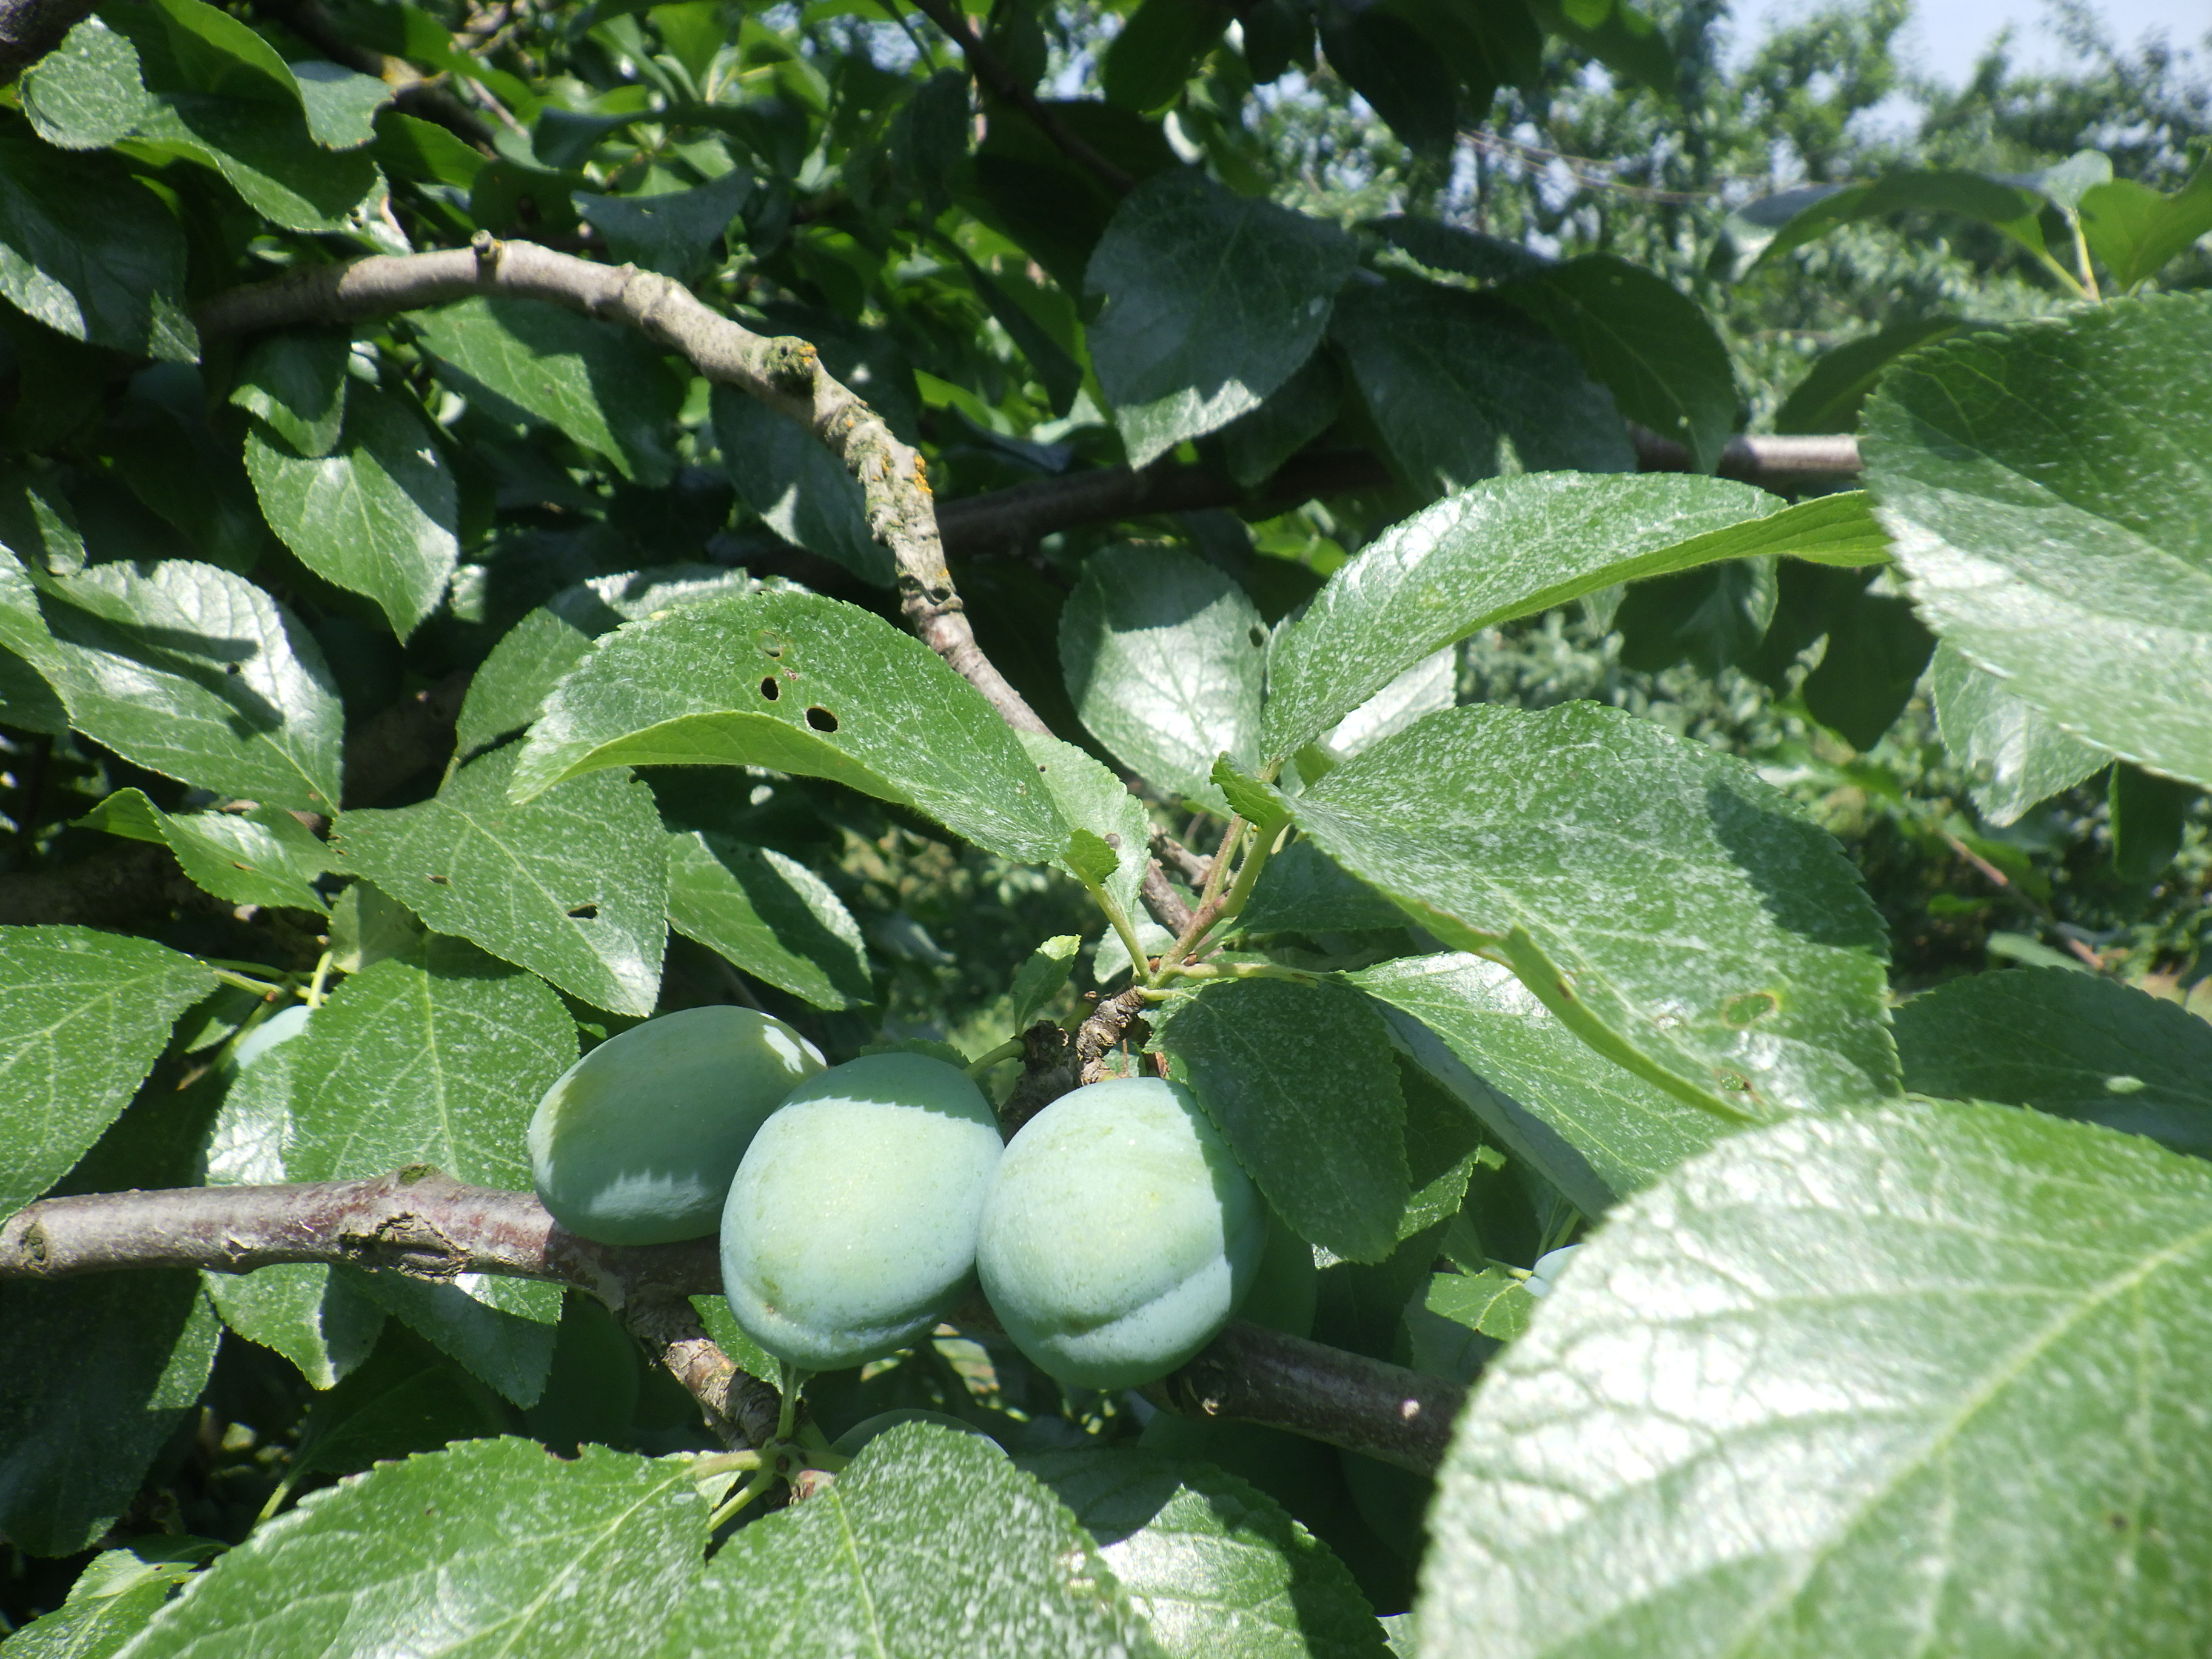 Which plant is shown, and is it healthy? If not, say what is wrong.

plum, shot hole disease
